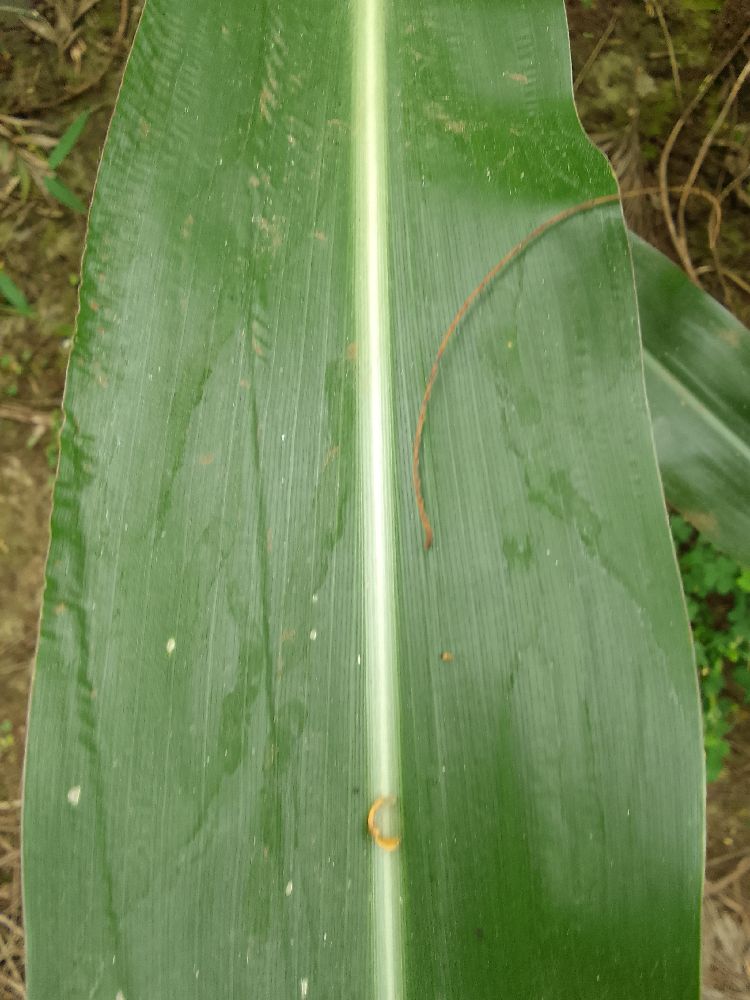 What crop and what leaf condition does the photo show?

maize, healthy
